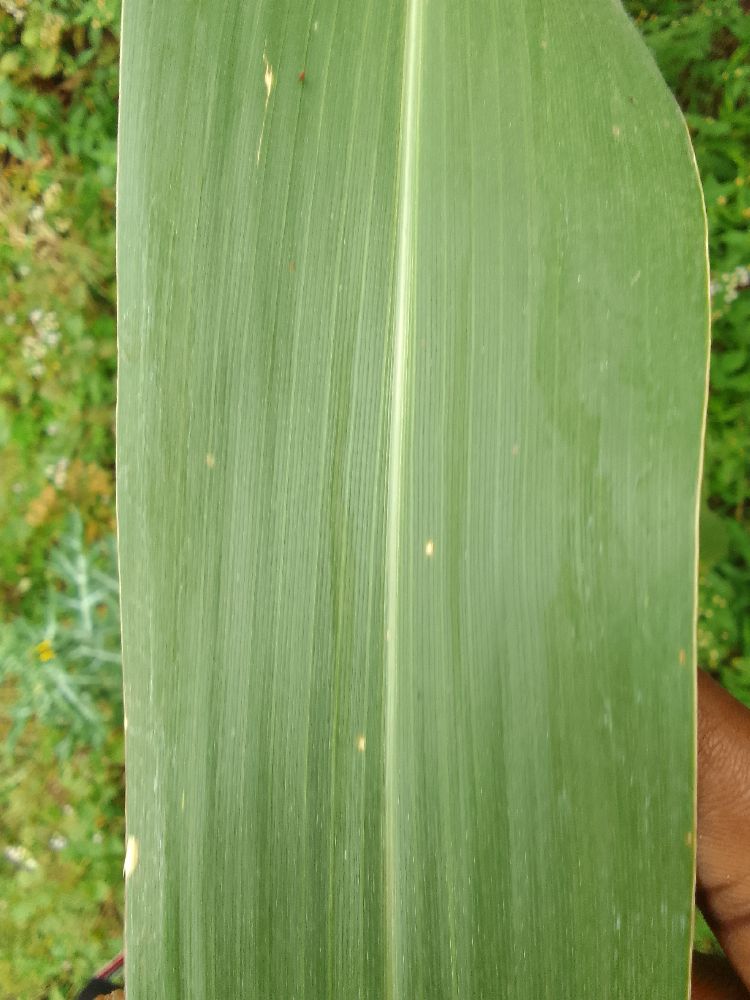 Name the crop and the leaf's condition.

maize, healthy
